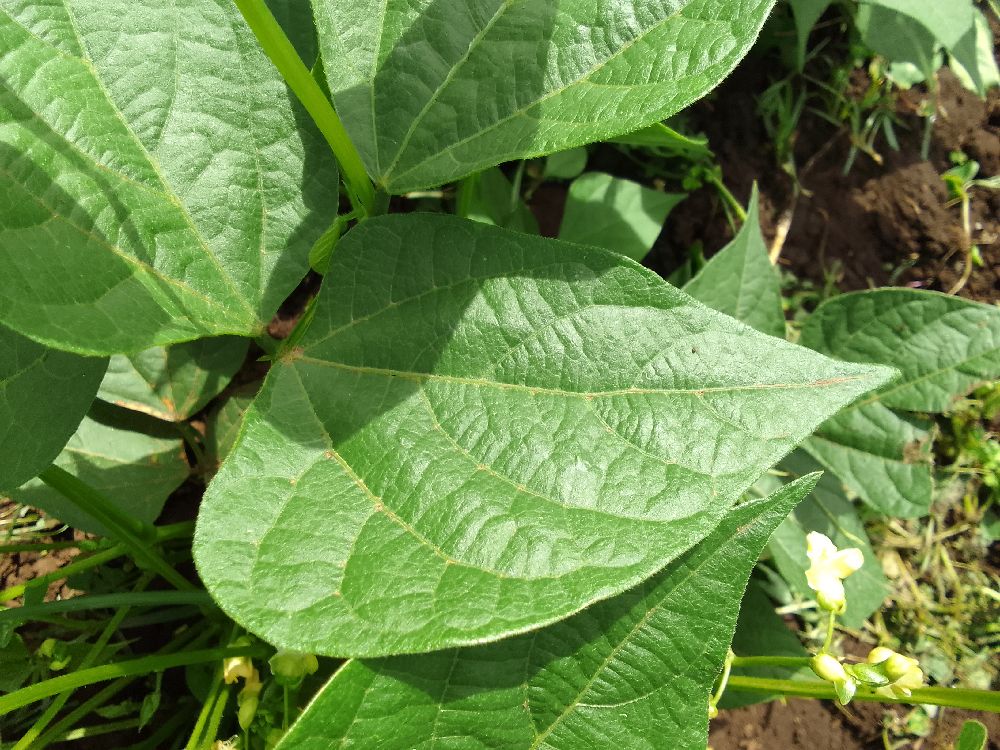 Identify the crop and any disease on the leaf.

common bean, healthy
